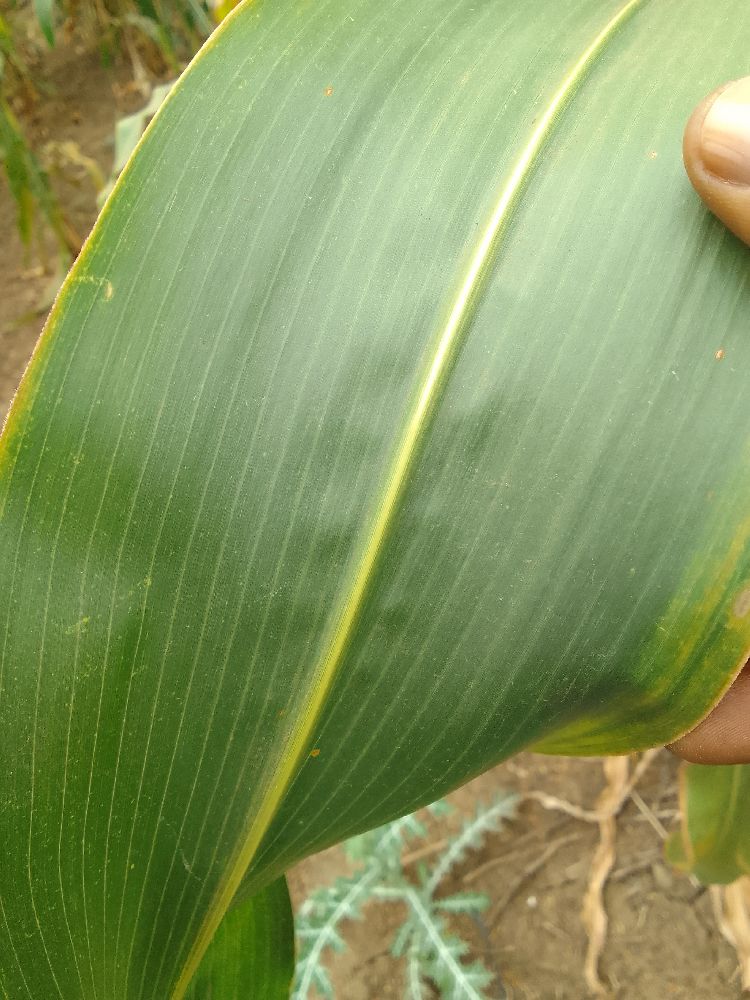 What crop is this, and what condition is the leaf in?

maize, healthy
